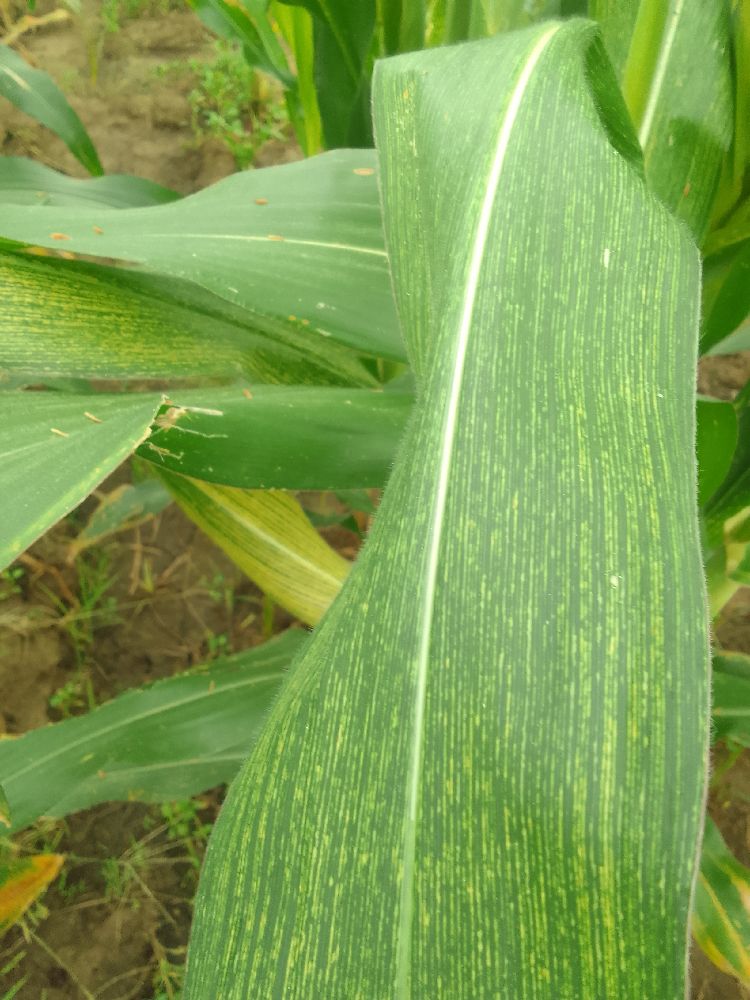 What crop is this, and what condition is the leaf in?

maize, maize streak virus
